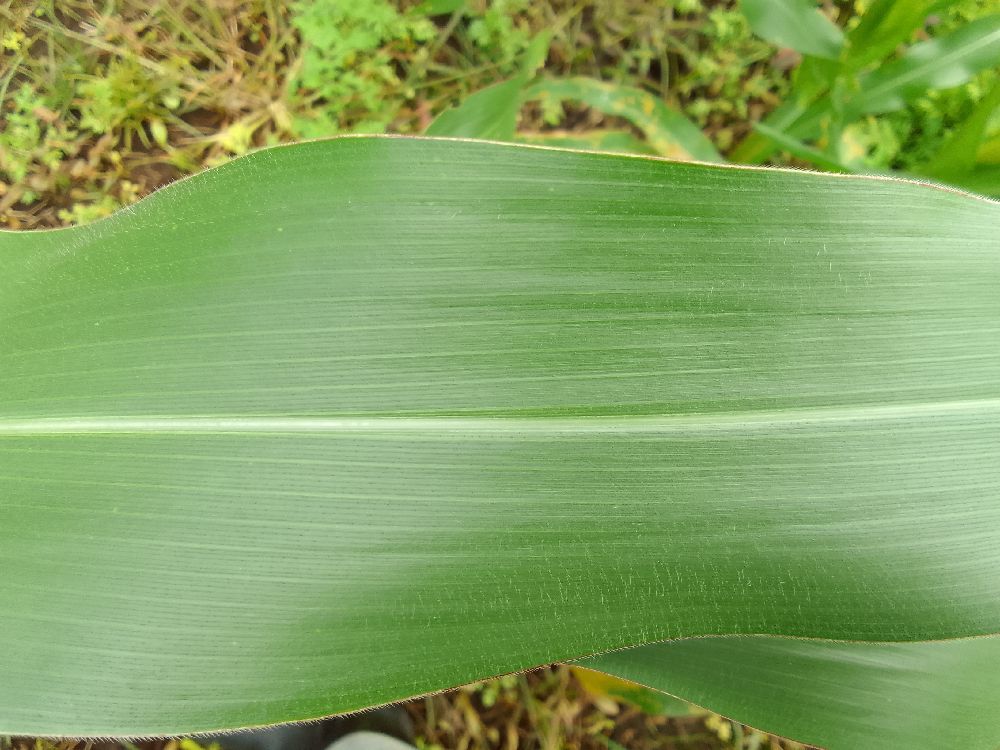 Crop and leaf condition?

maize, healthy
